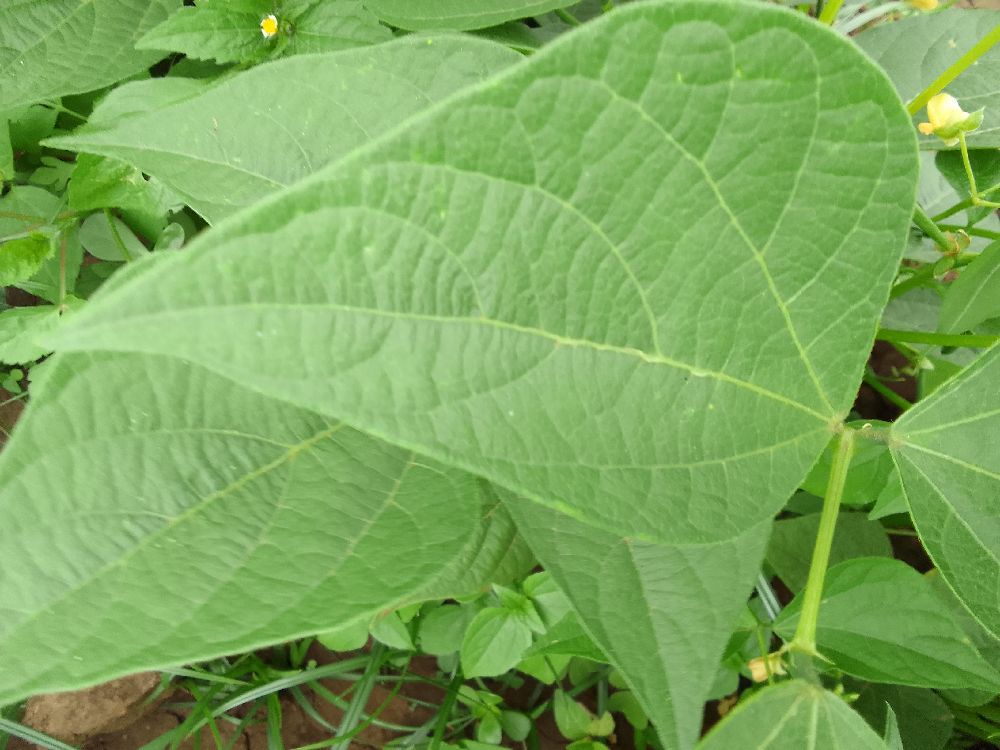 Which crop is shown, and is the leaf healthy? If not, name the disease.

common bean, healthy
